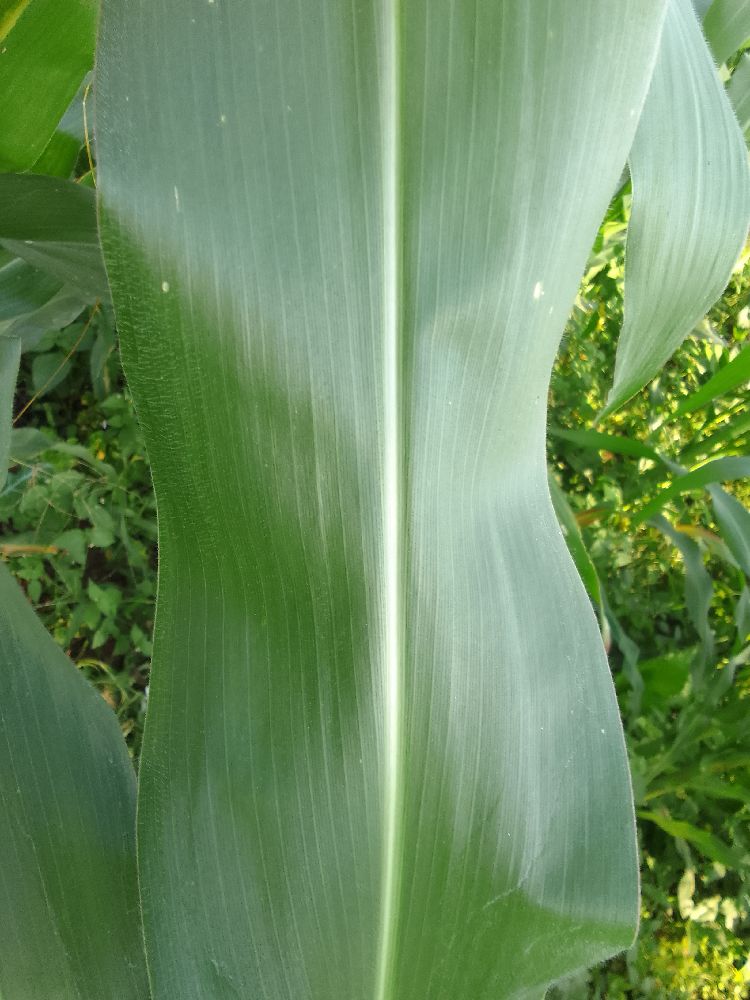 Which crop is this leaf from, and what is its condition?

maize, healthy
